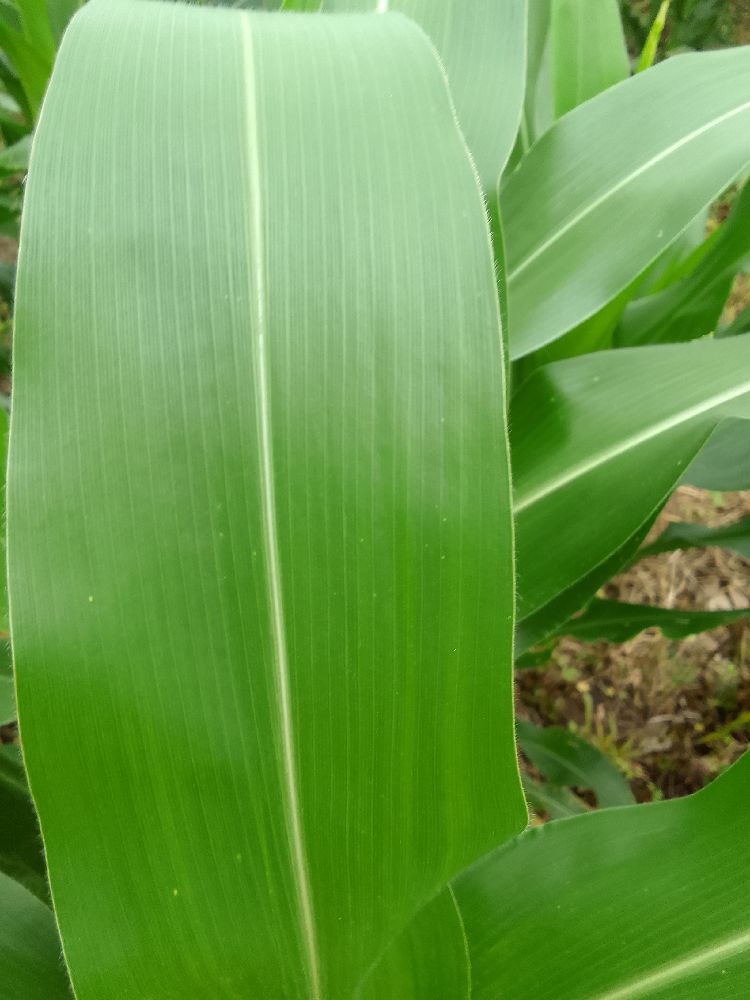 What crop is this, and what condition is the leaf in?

maize, healthy
